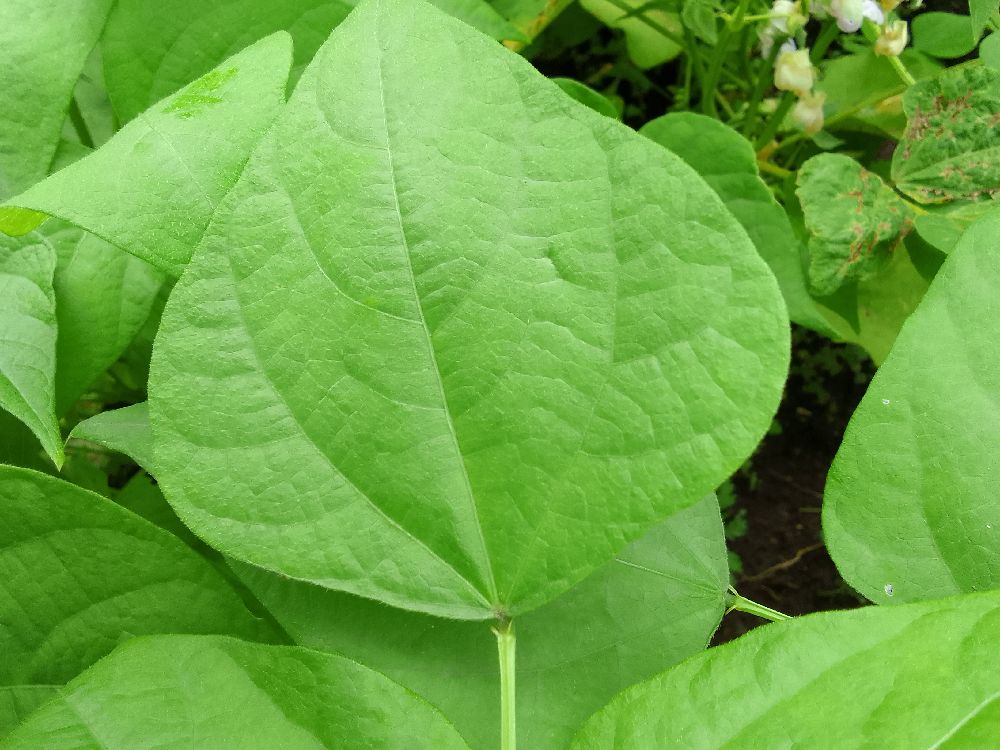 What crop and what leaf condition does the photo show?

common bean, healthy
